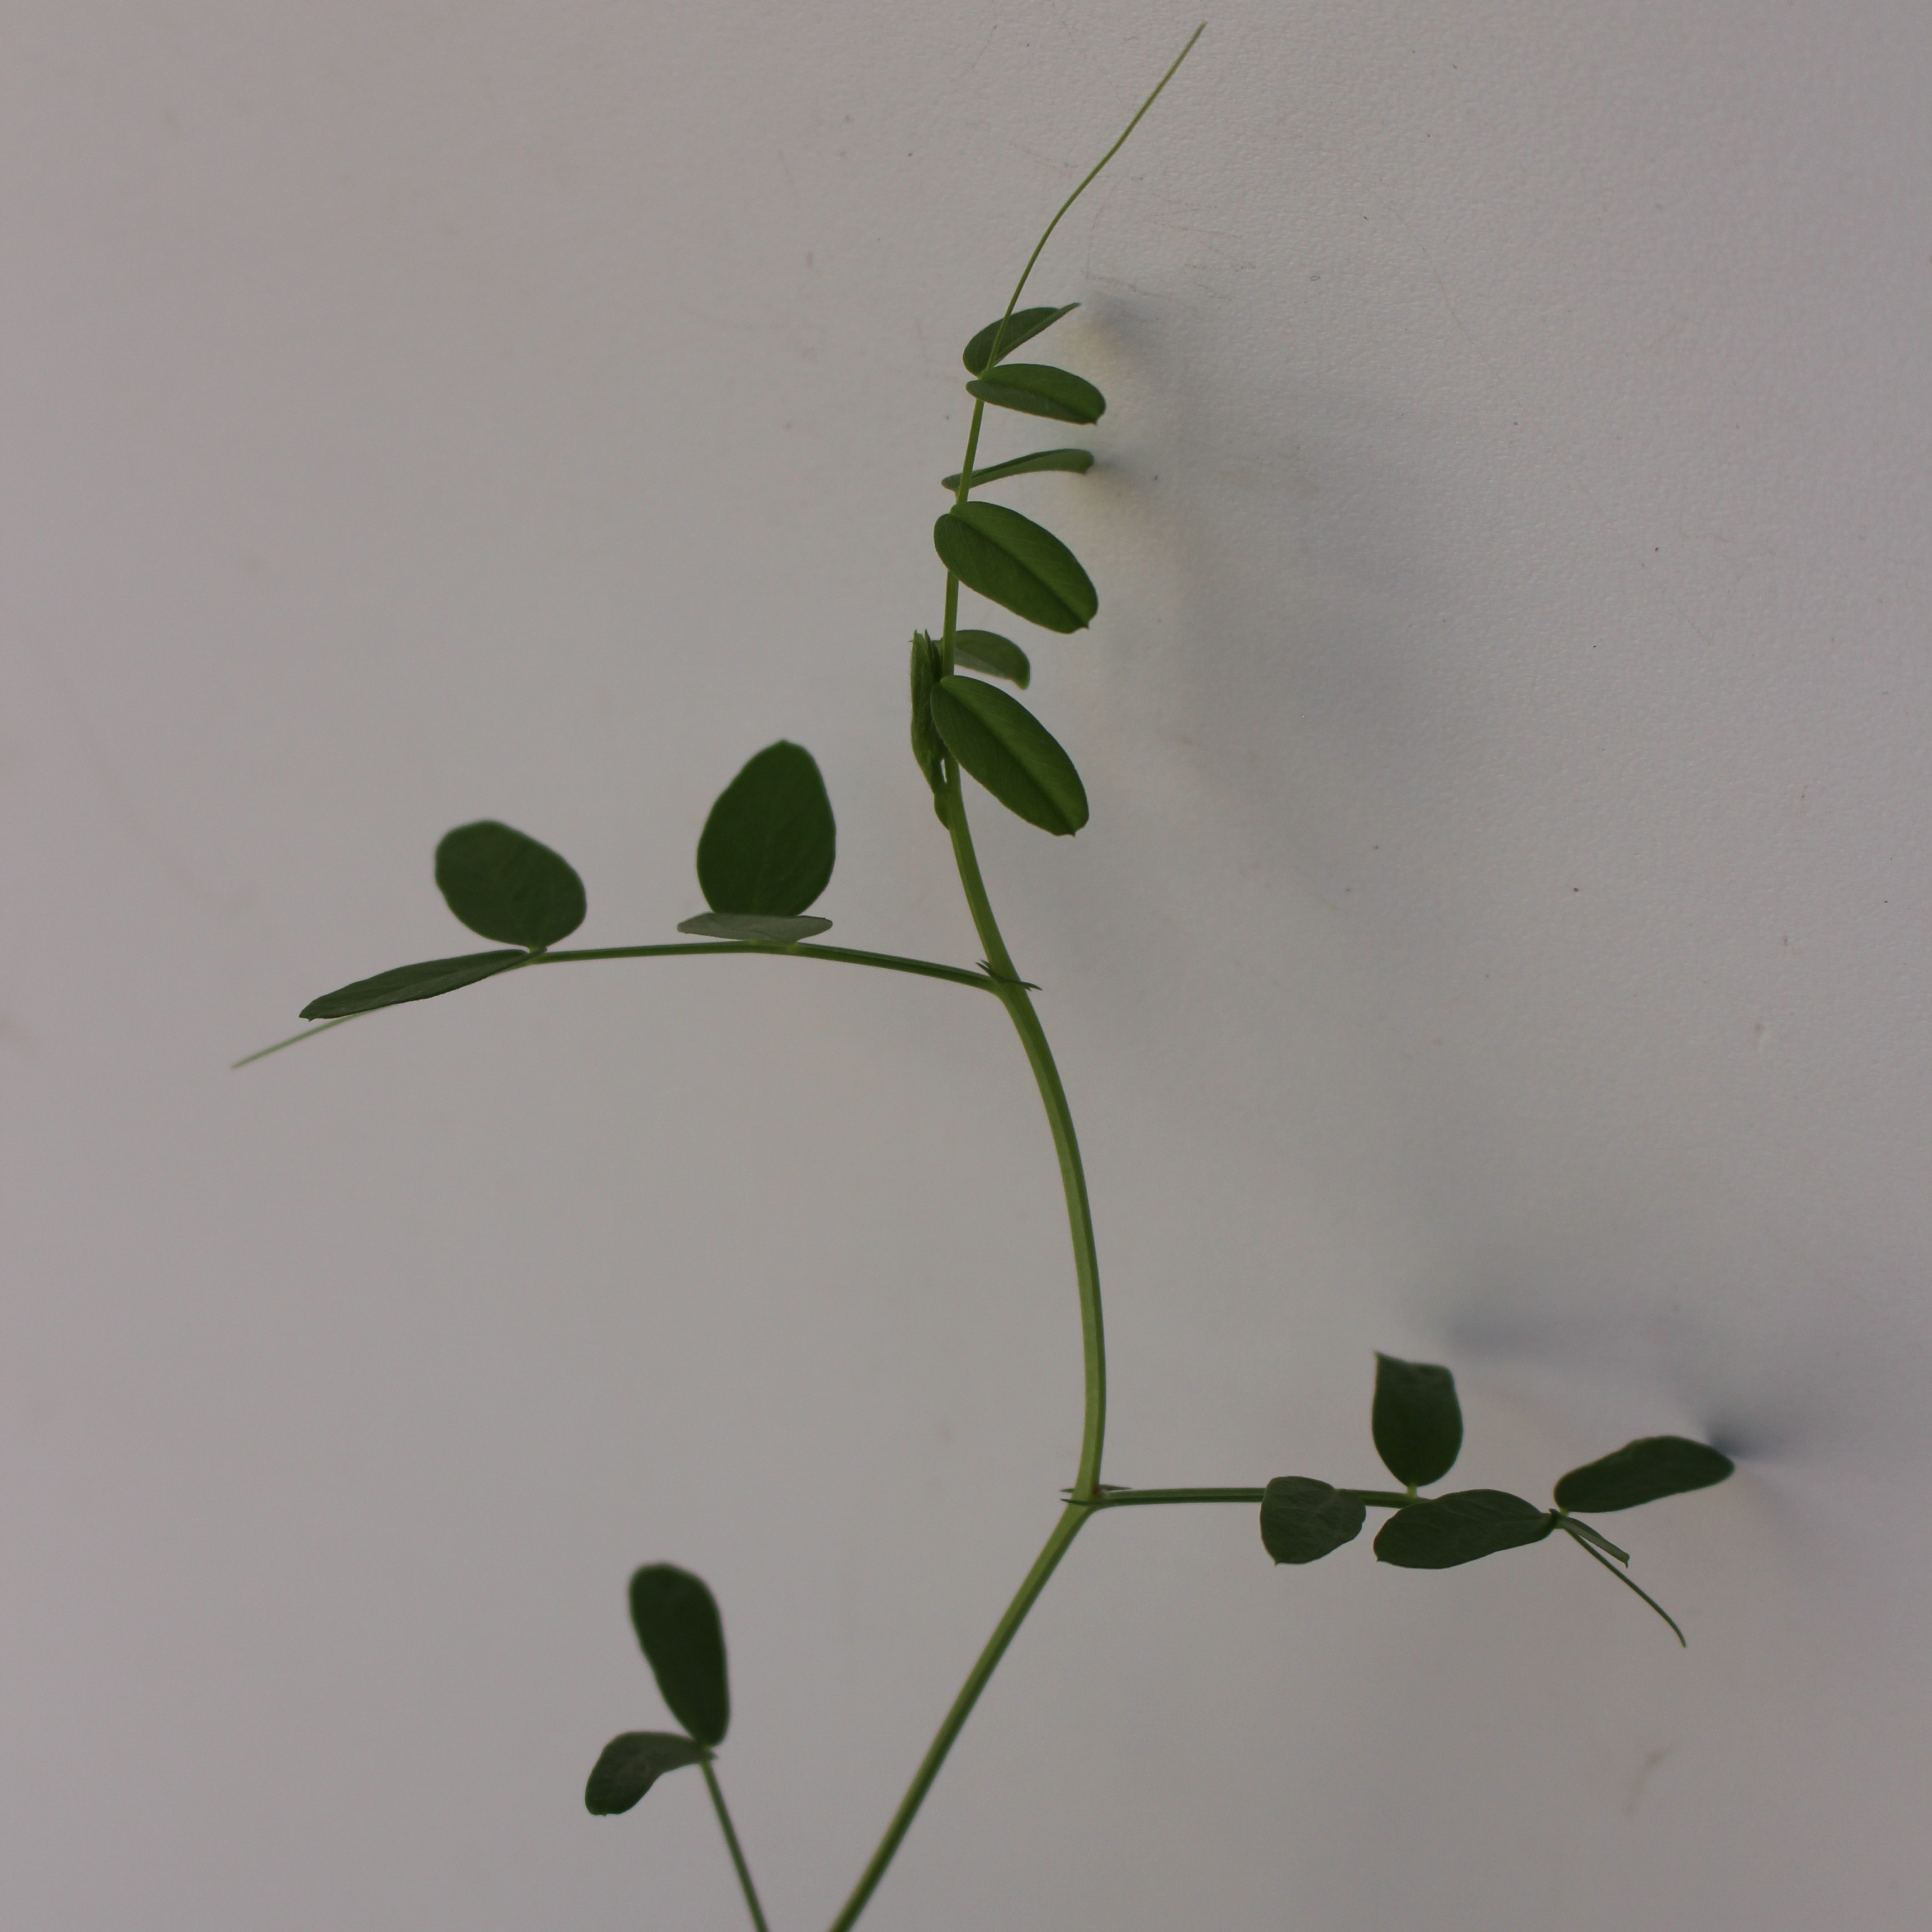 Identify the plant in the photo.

Vicia sativa
